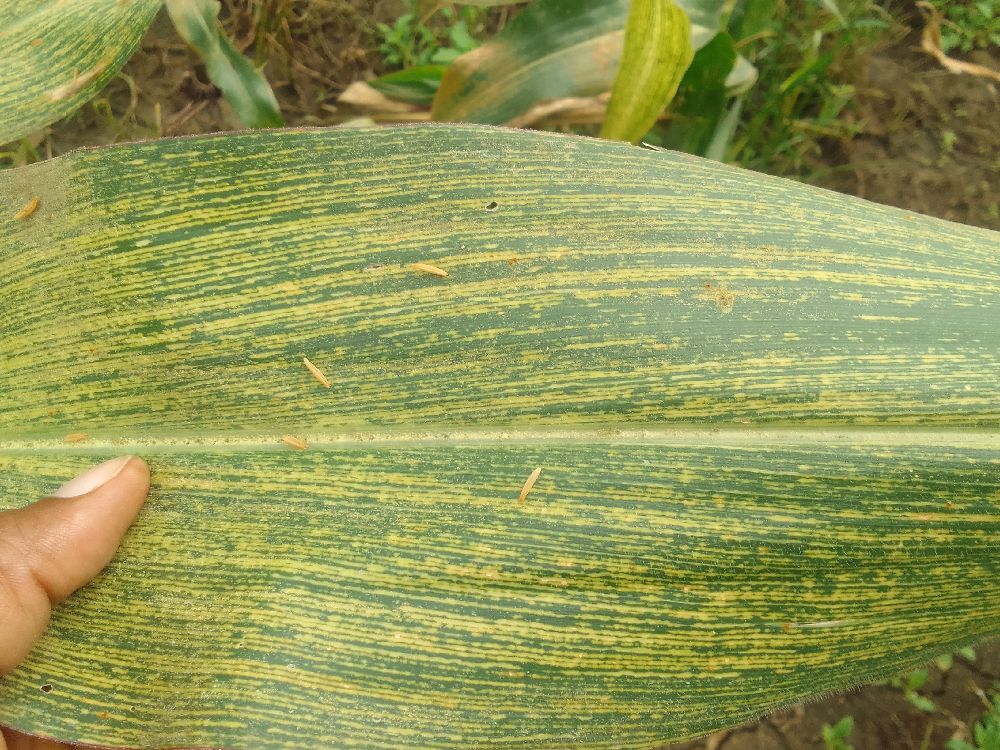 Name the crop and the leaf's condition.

maize, maize streak virus
